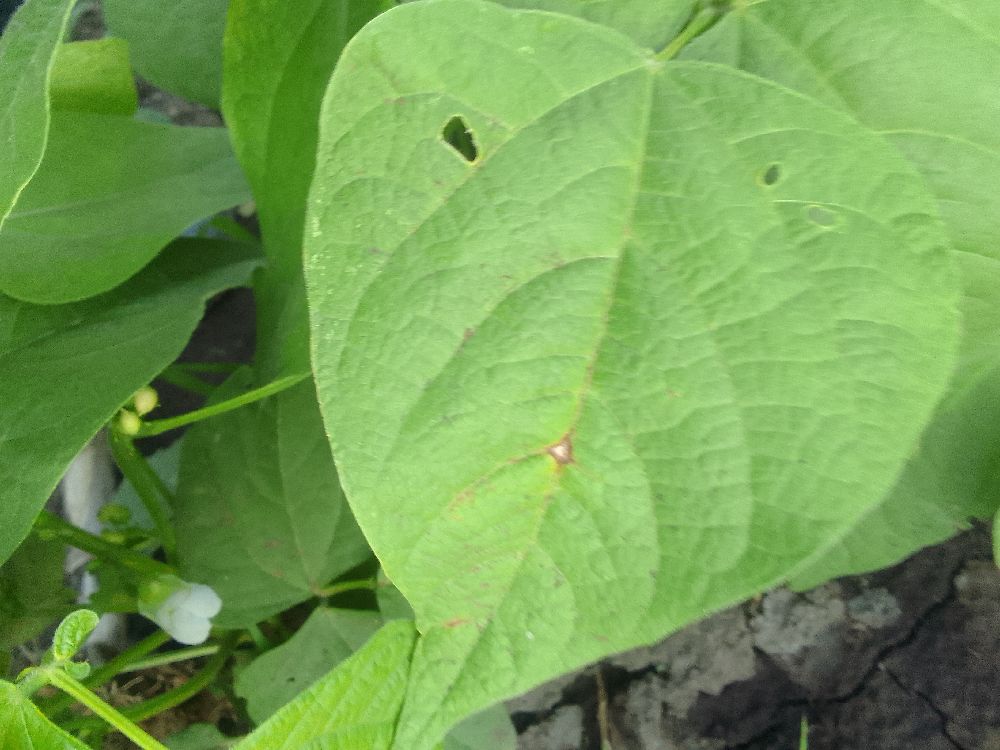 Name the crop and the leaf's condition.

common bean, healthy
